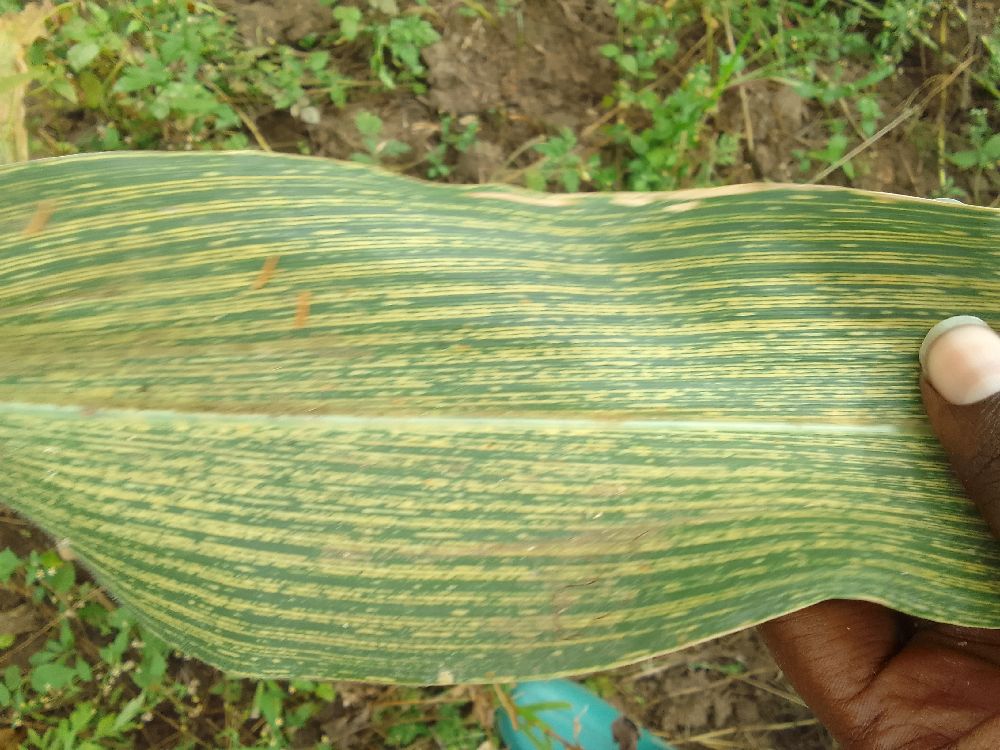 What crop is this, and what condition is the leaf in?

maize, maize streak virus
